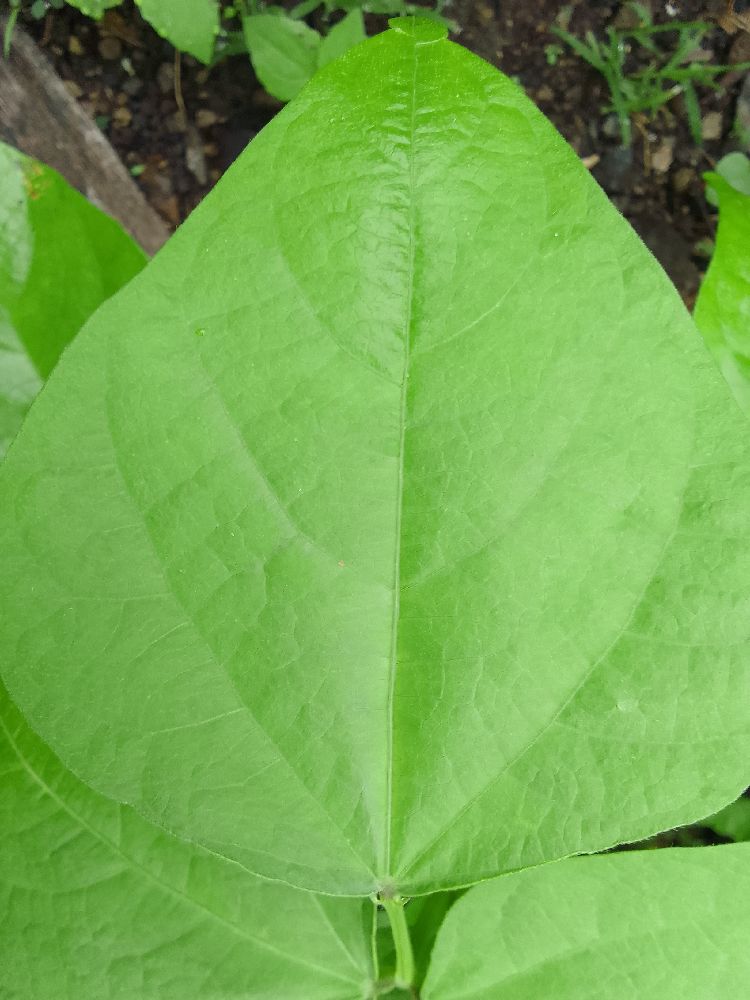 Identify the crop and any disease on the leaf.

common bean, healthy
